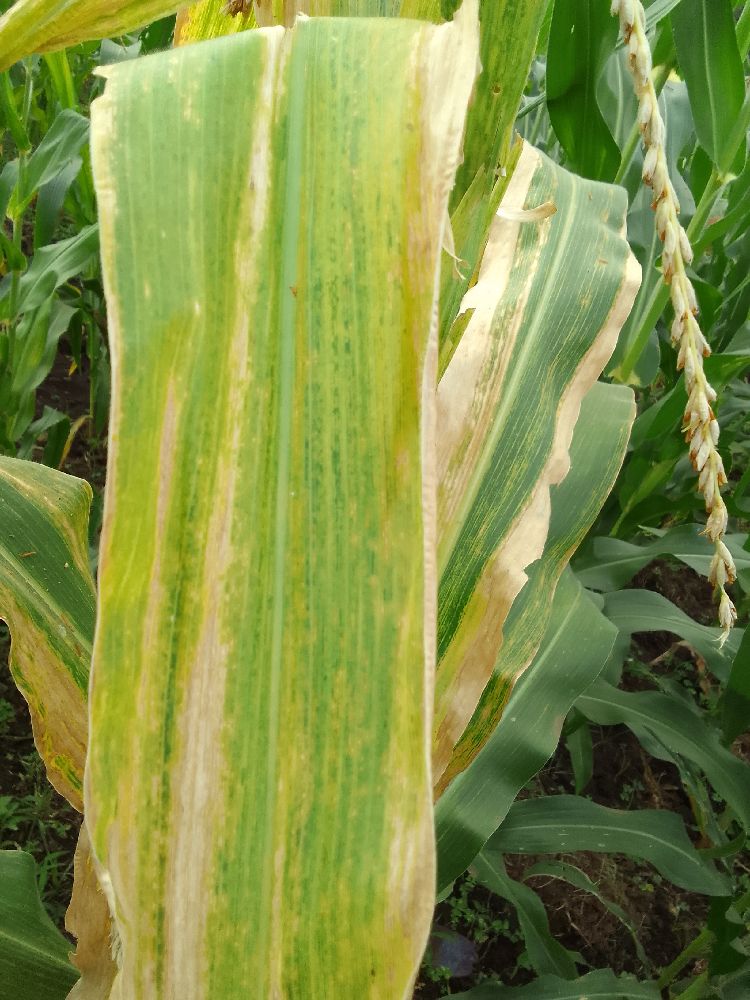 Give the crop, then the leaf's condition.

maize, maize lethal necrosis
